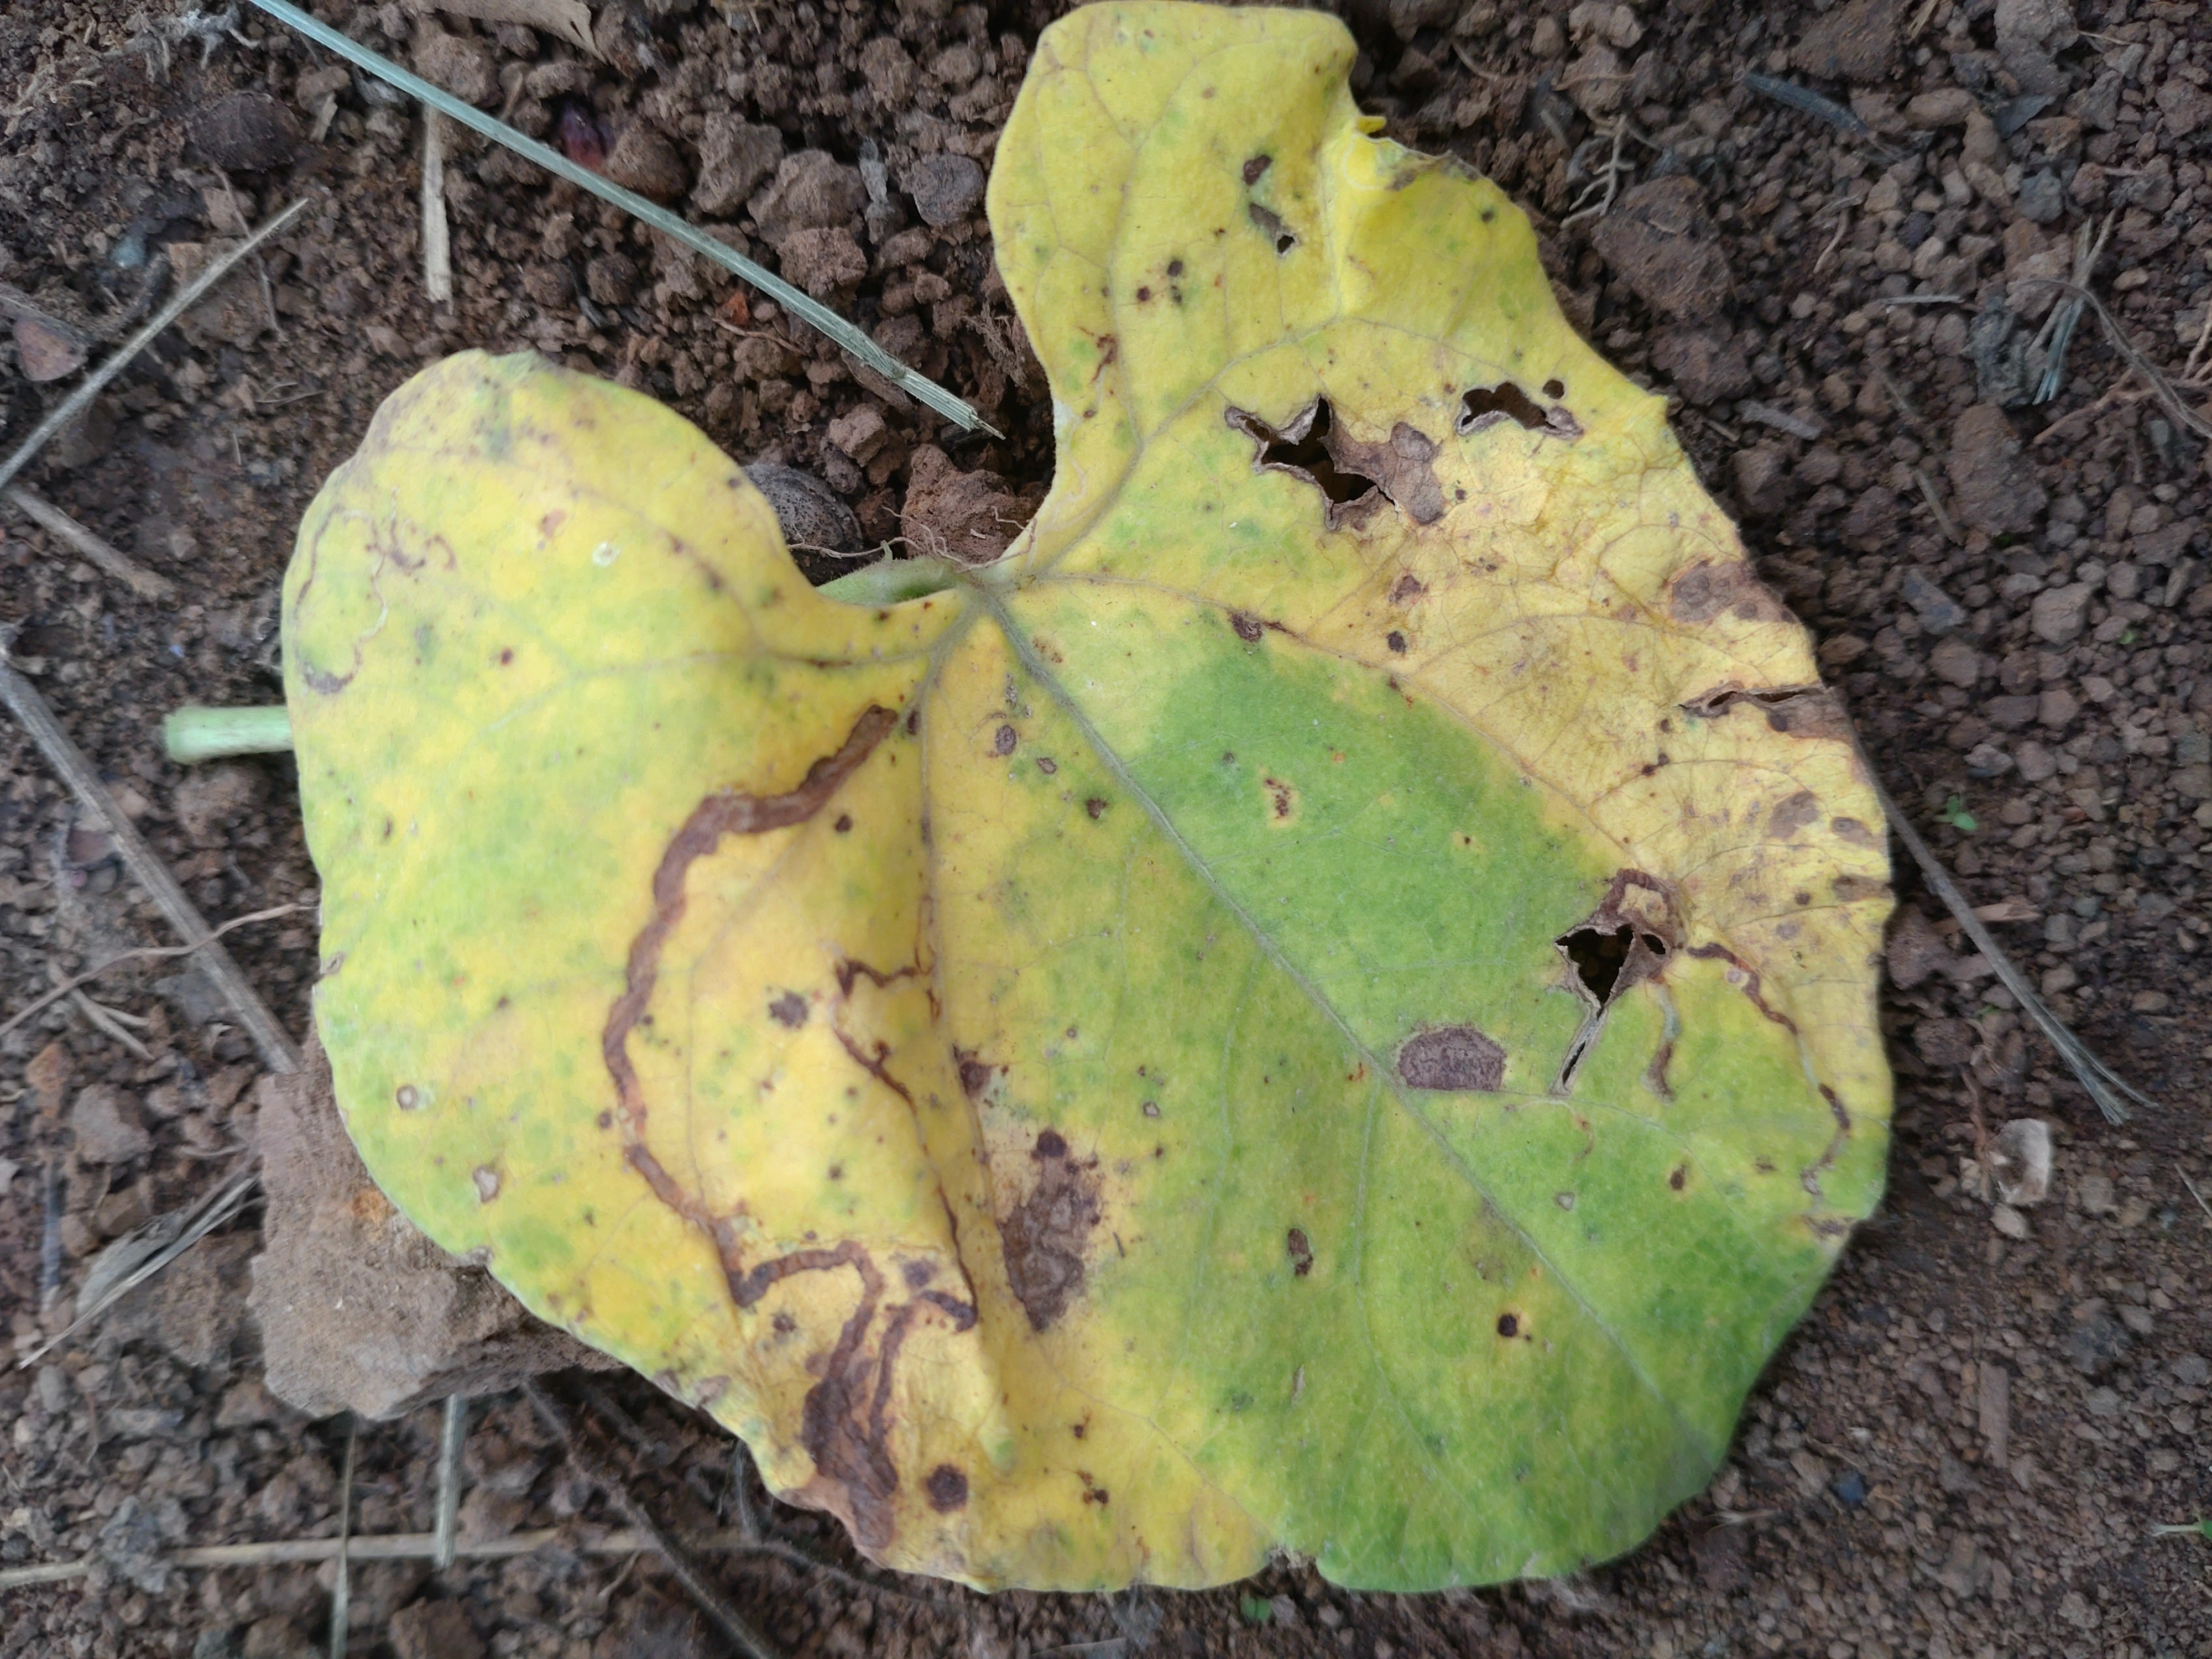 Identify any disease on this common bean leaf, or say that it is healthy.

rust
